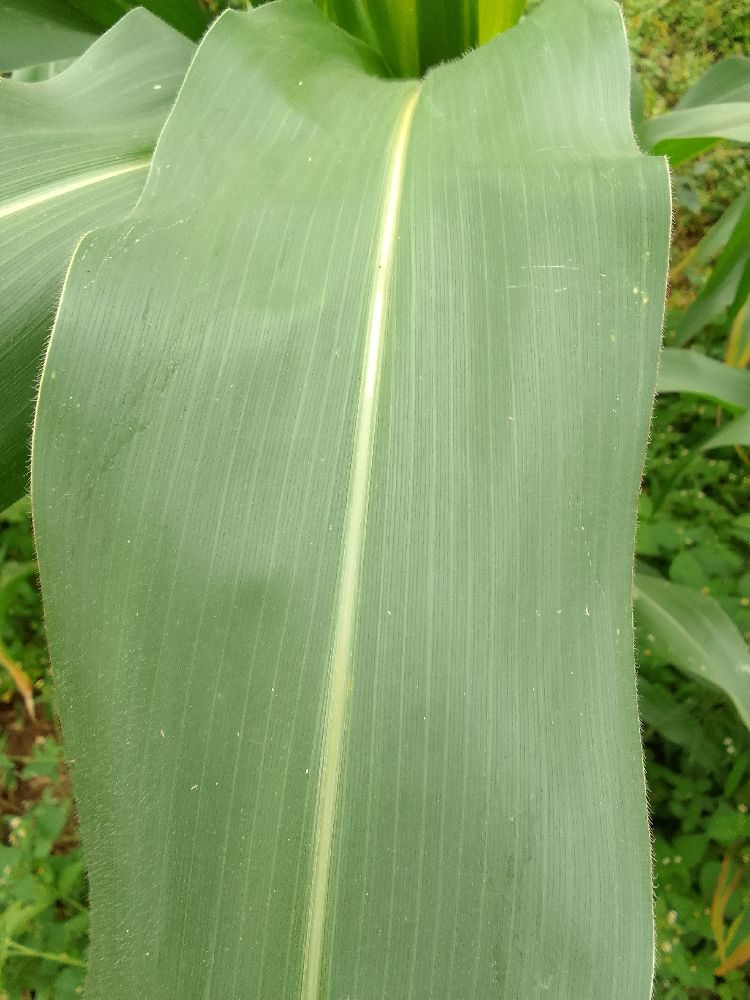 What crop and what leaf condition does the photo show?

maize, healthy
